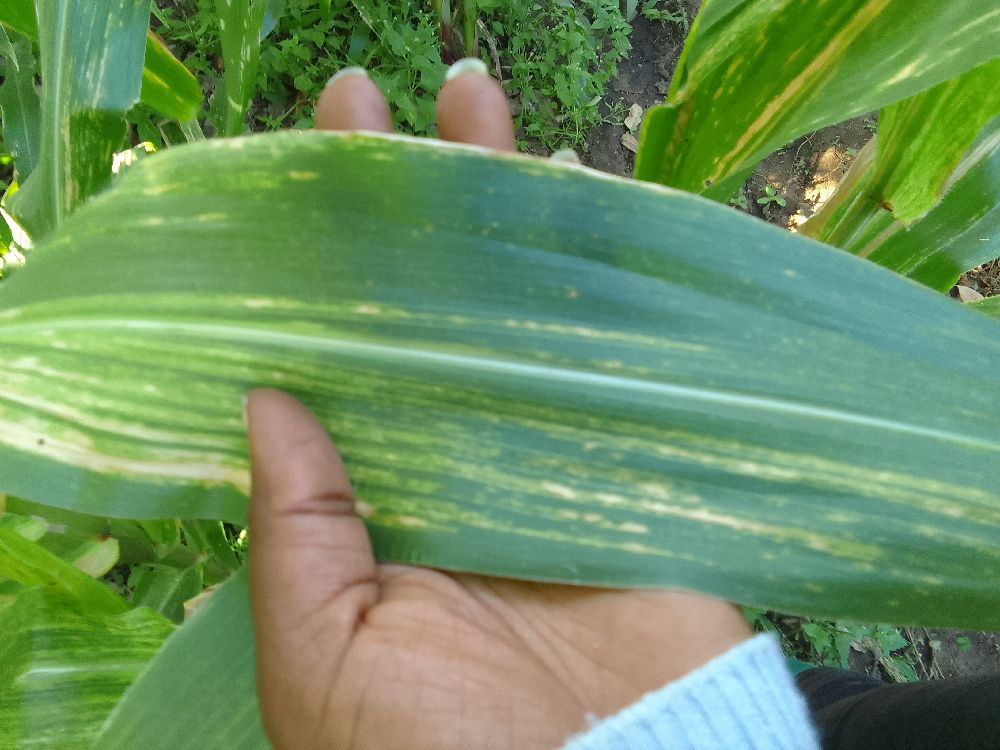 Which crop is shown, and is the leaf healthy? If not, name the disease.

maize, maize lethal necrosis
